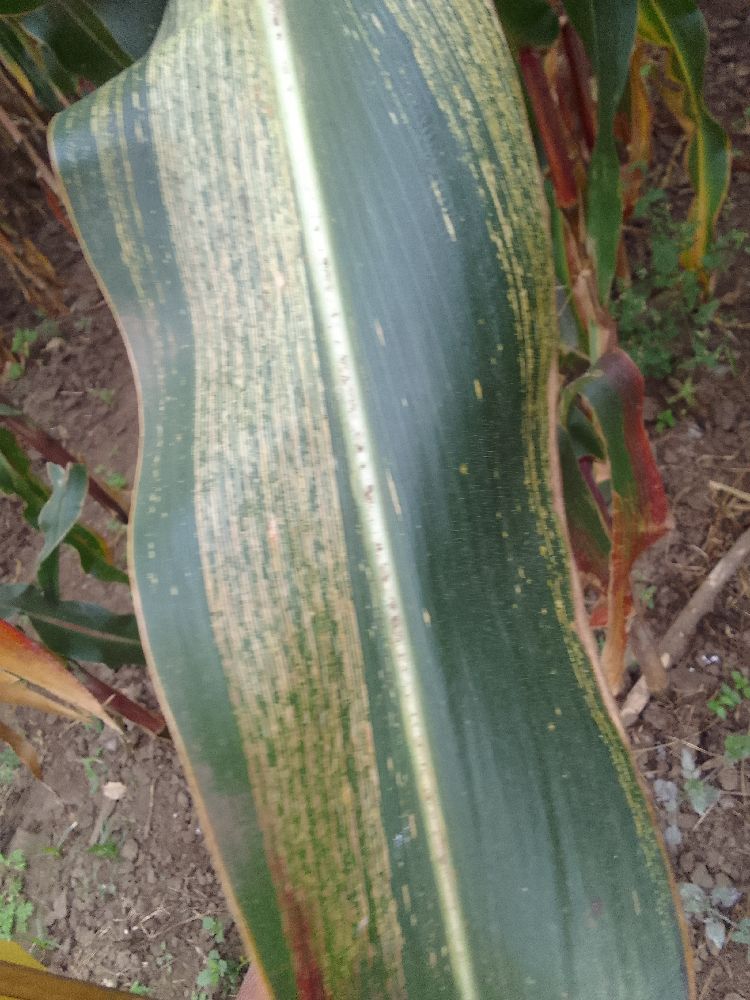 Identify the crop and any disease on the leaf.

maize, maize streak virus
